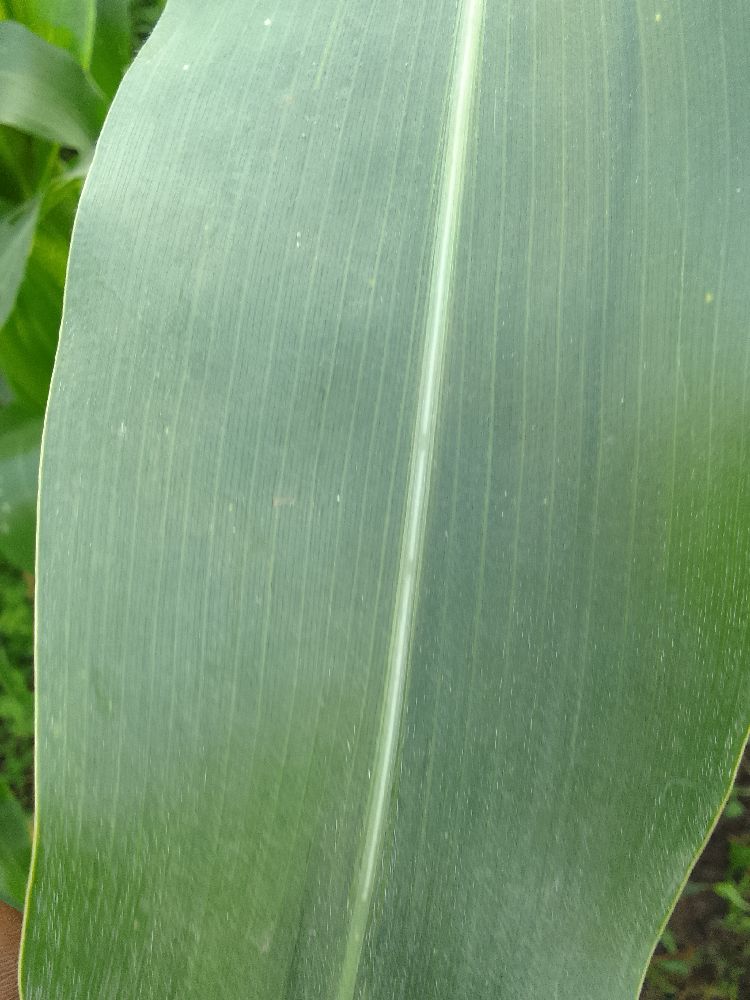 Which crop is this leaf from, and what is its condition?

maize, healthy
